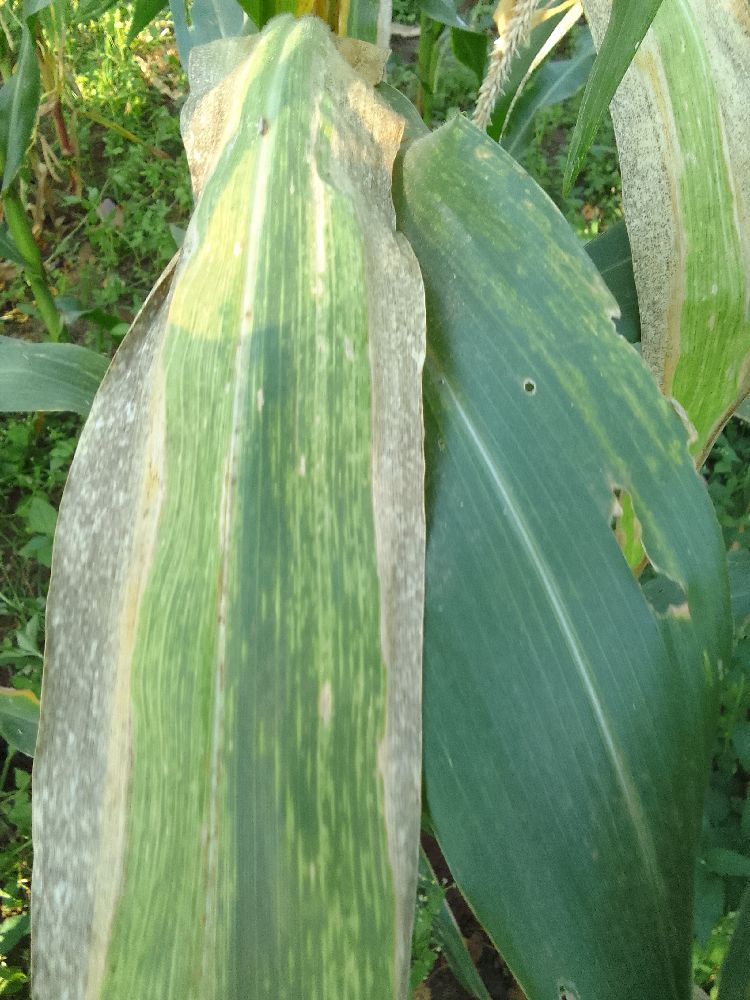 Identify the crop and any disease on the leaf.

maize, maize lethal necrosis
